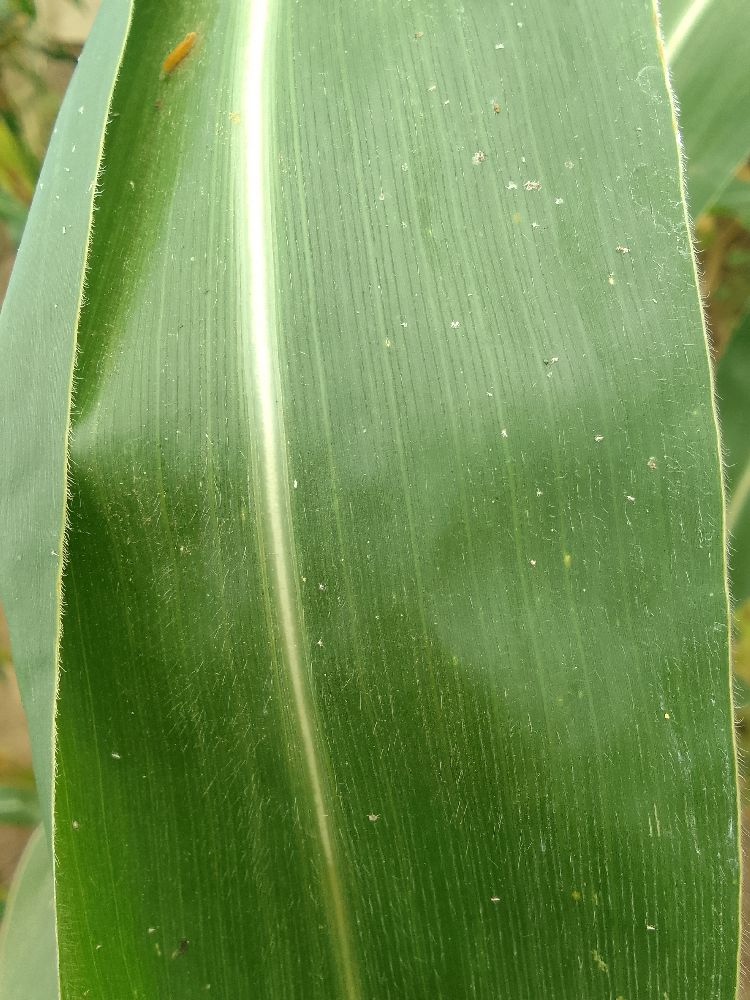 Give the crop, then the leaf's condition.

maize, healthy
